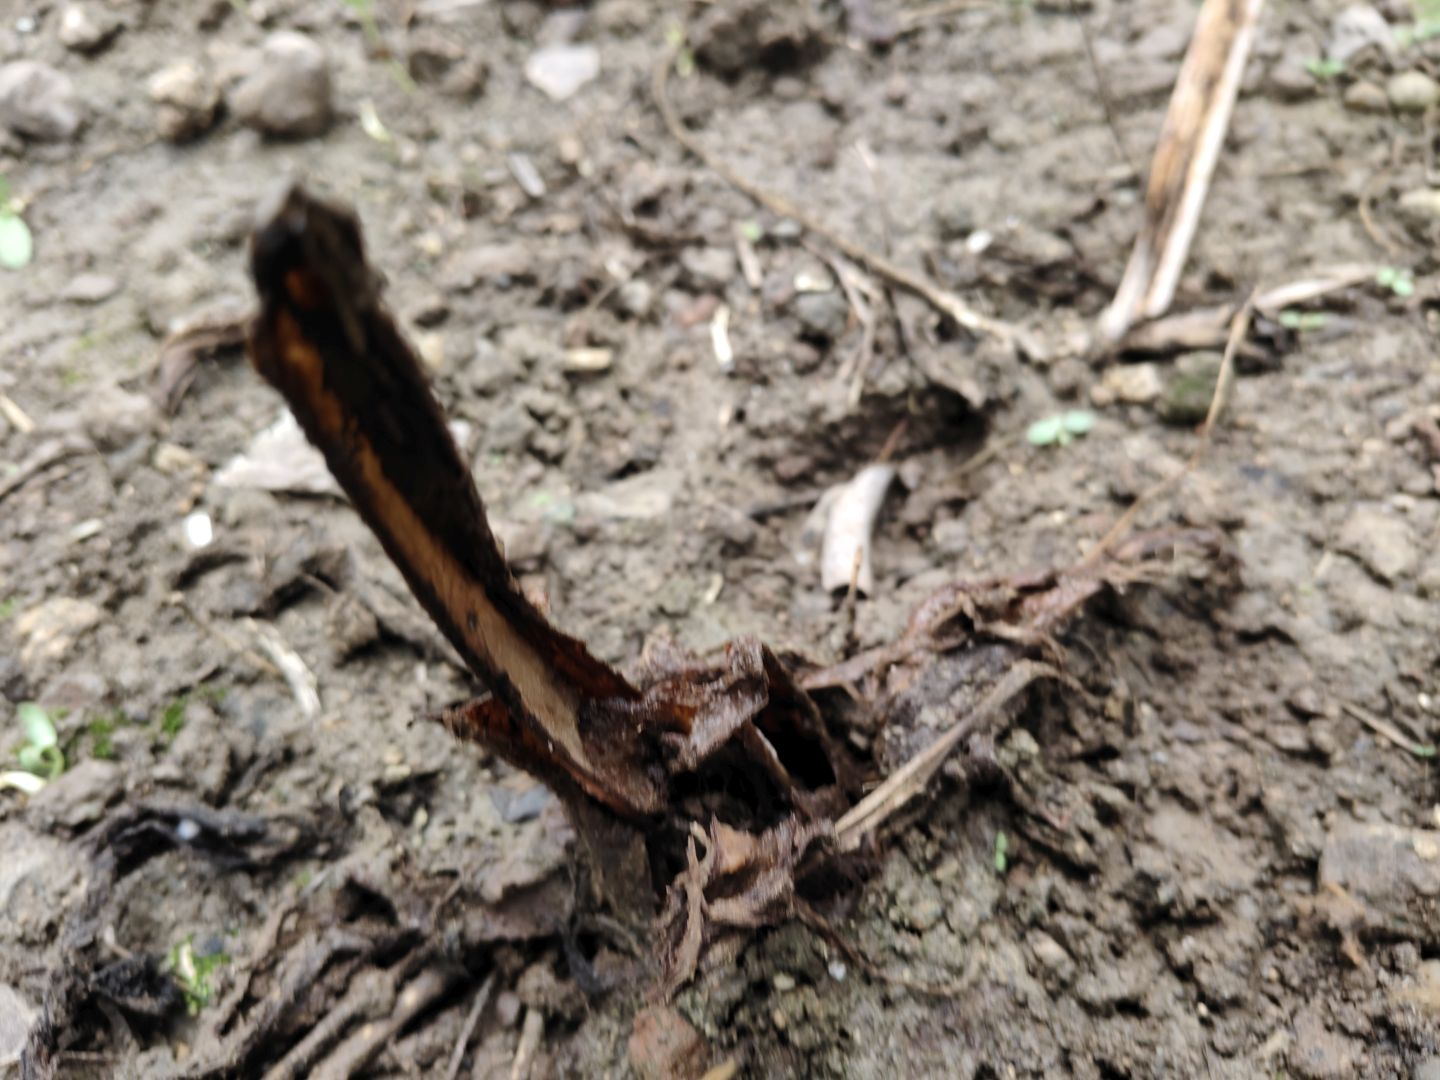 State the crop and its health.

taro, root rot
